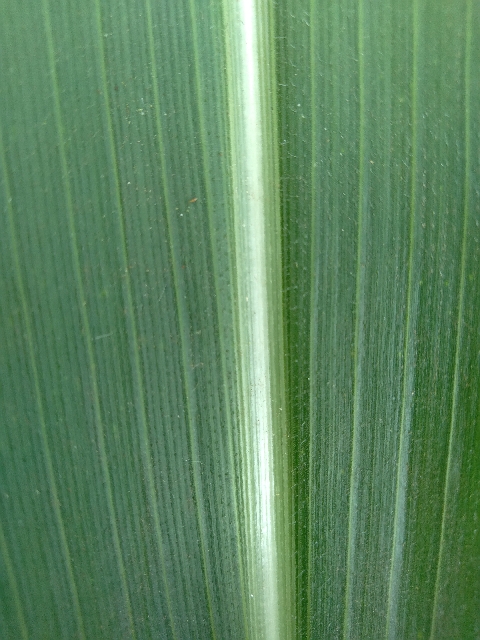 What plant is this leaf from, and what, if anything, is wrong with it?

maize, healthy
